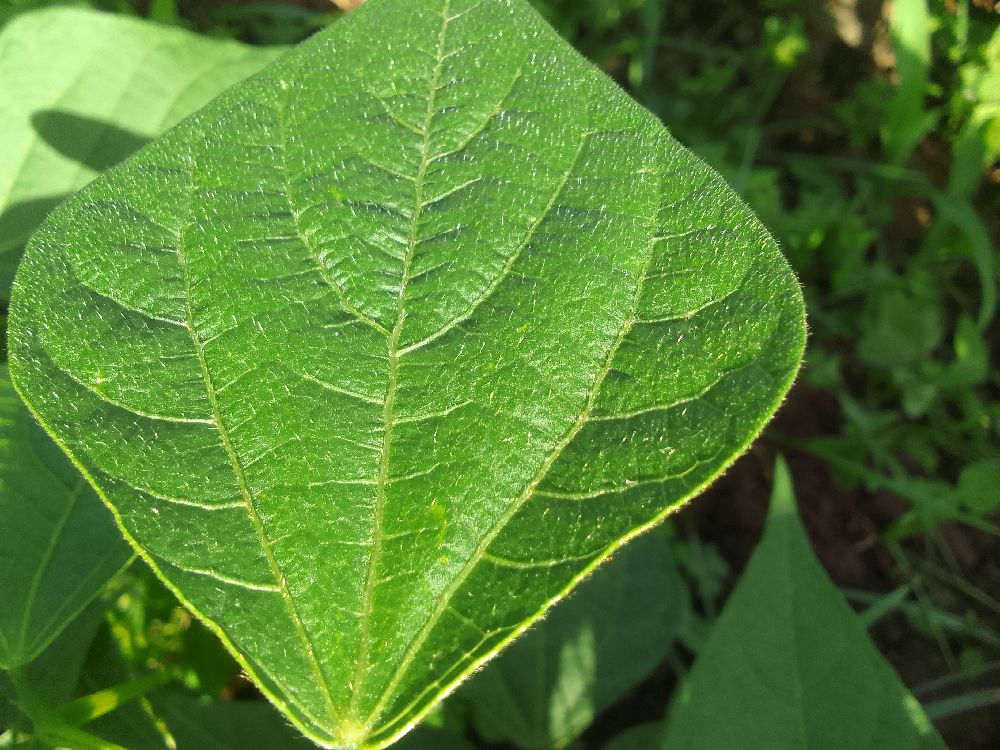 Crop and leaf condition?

common bean, healthy
